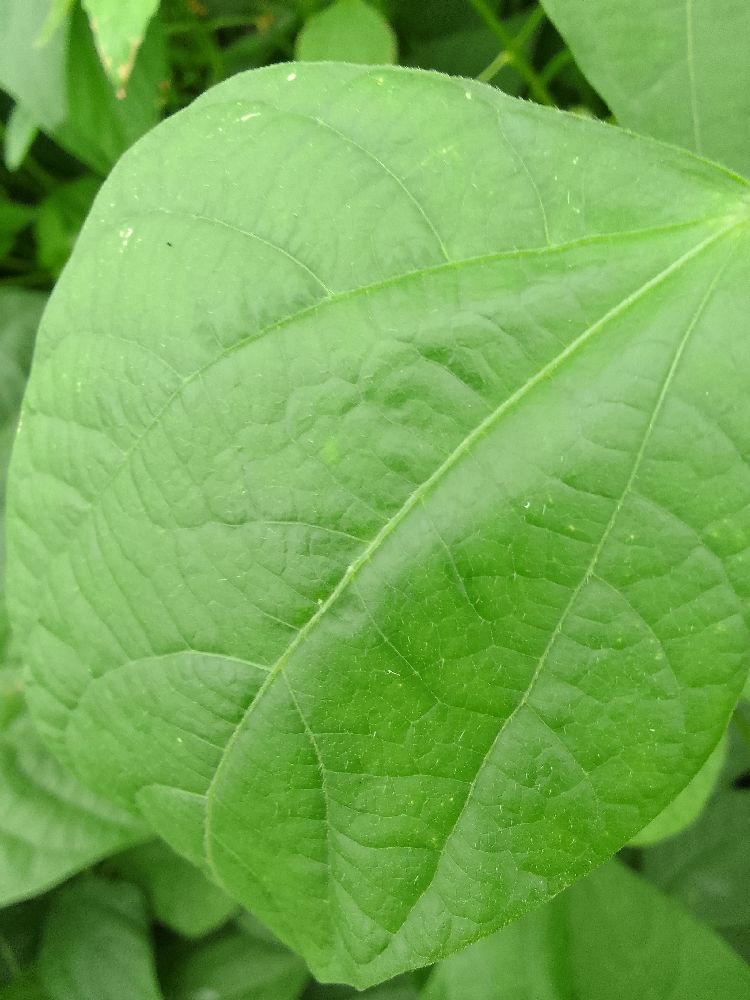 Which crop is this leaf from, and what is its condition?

common bean, healthy
